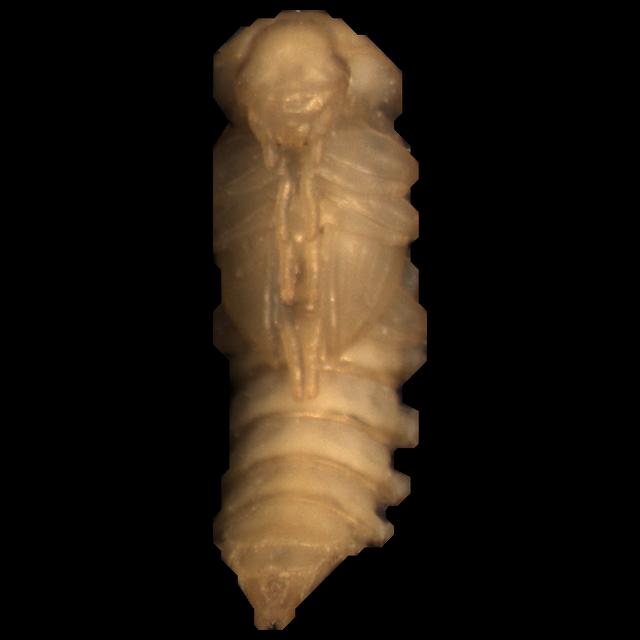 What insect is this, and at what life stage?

mealworm pupa
